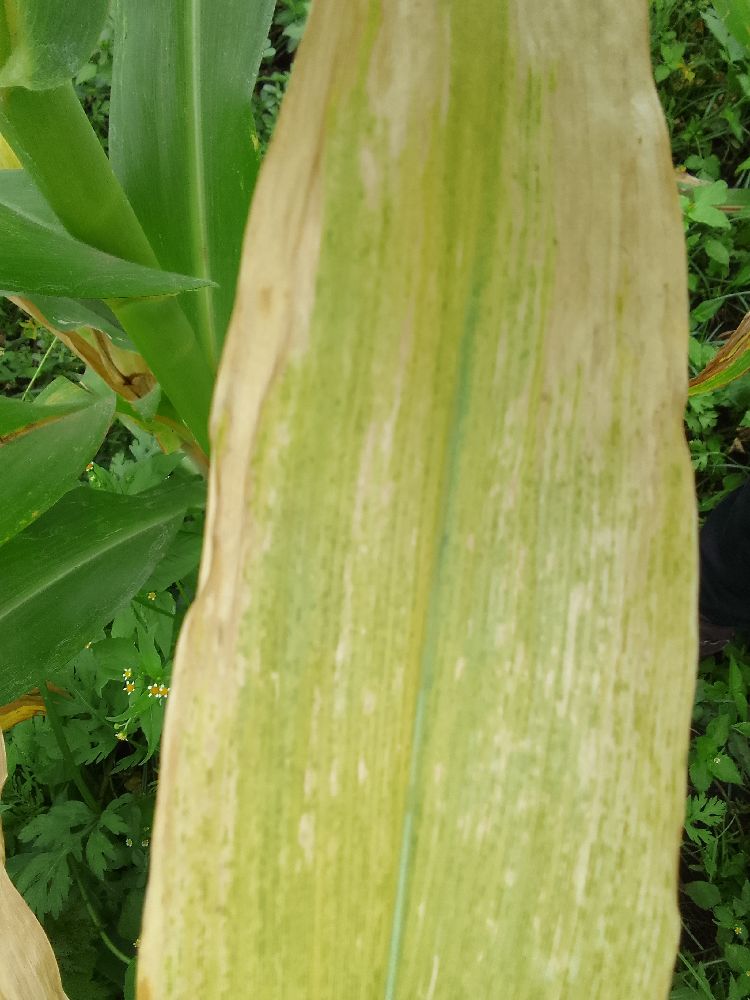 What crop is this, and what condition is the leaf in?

maize, maize lethal necrosis
